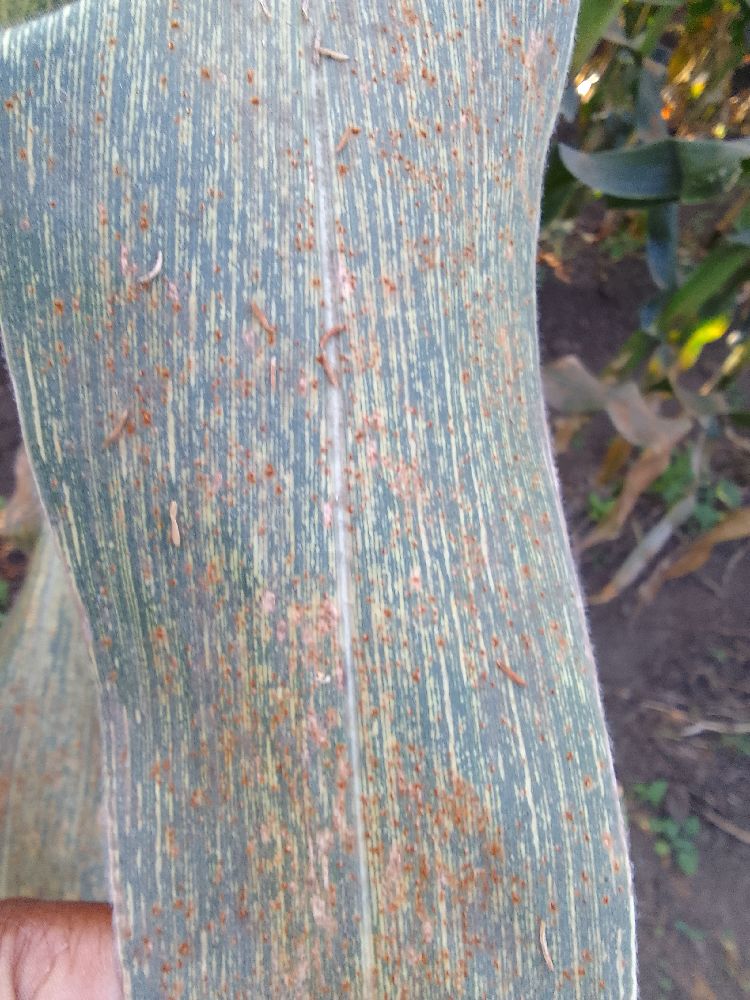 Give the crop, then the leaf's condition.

maize, maize streak virus
